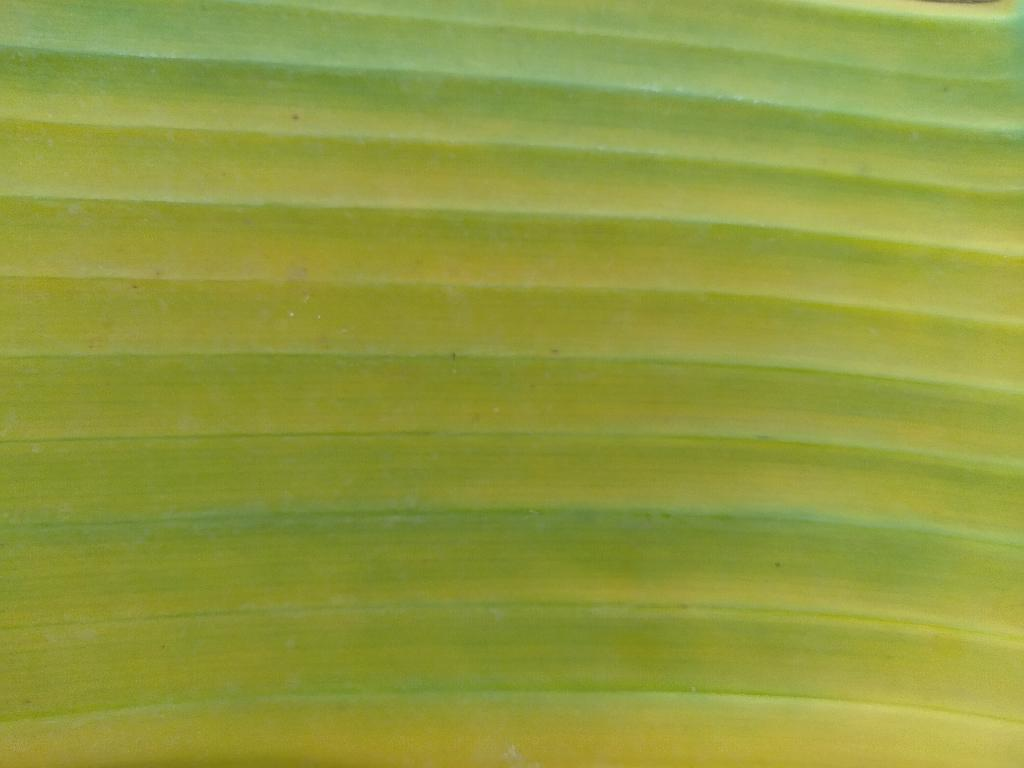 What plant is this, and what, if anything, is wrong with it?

banana, fusarium wilt race 1
